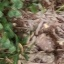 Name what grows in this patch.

unstructured weed
